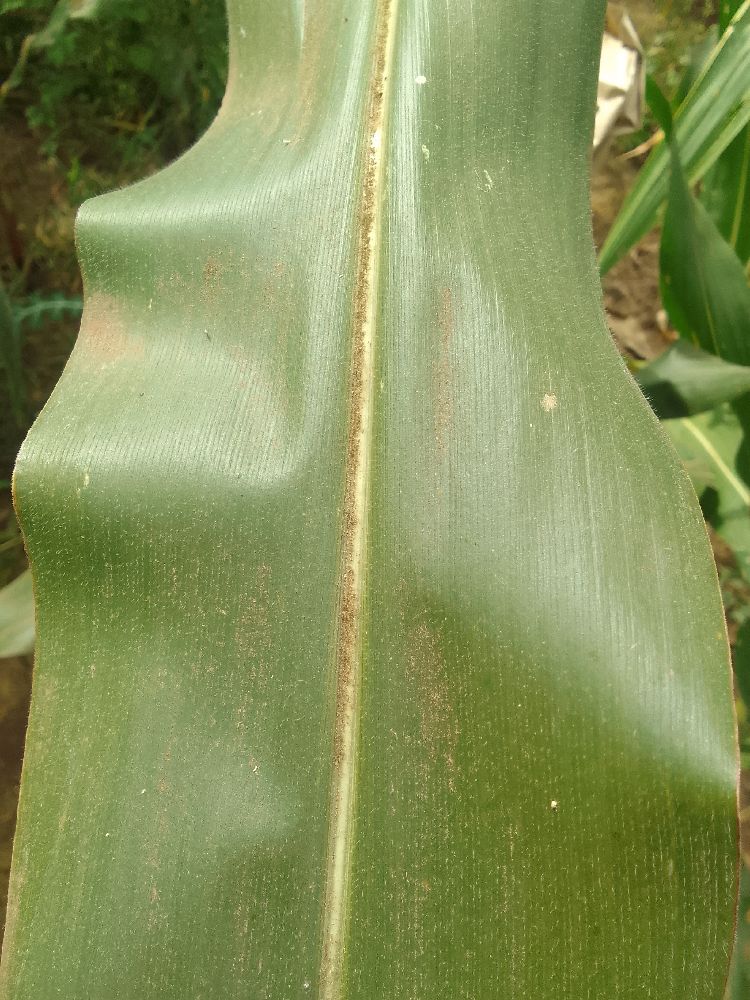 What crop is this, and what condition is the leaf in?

maize, healthy
